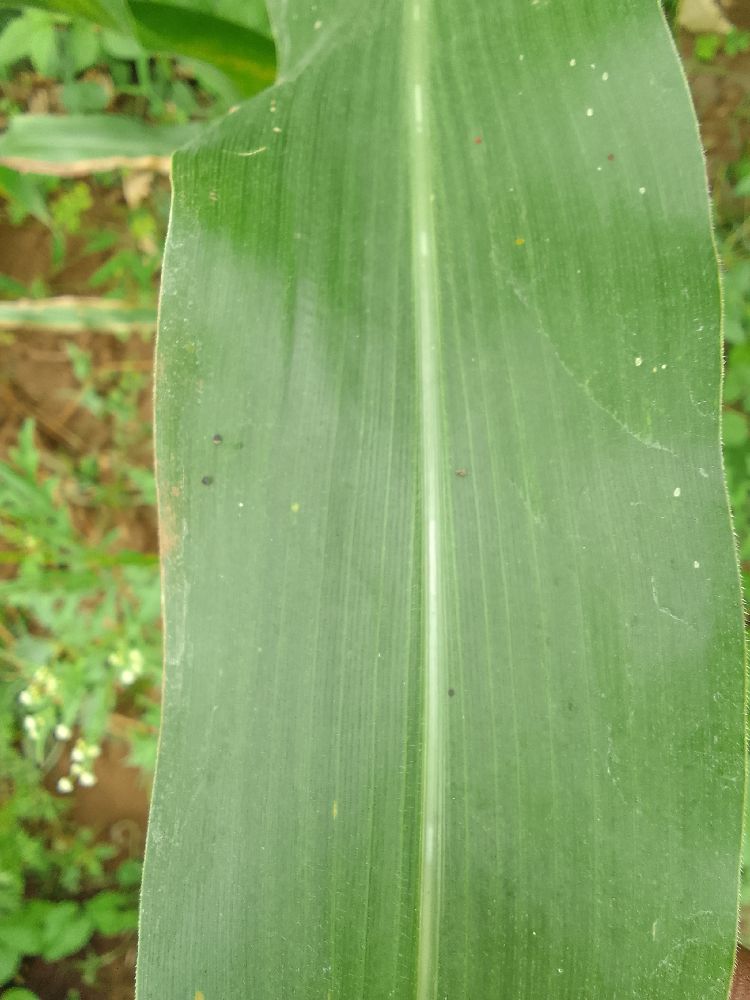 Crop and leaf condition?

maize, healthy
